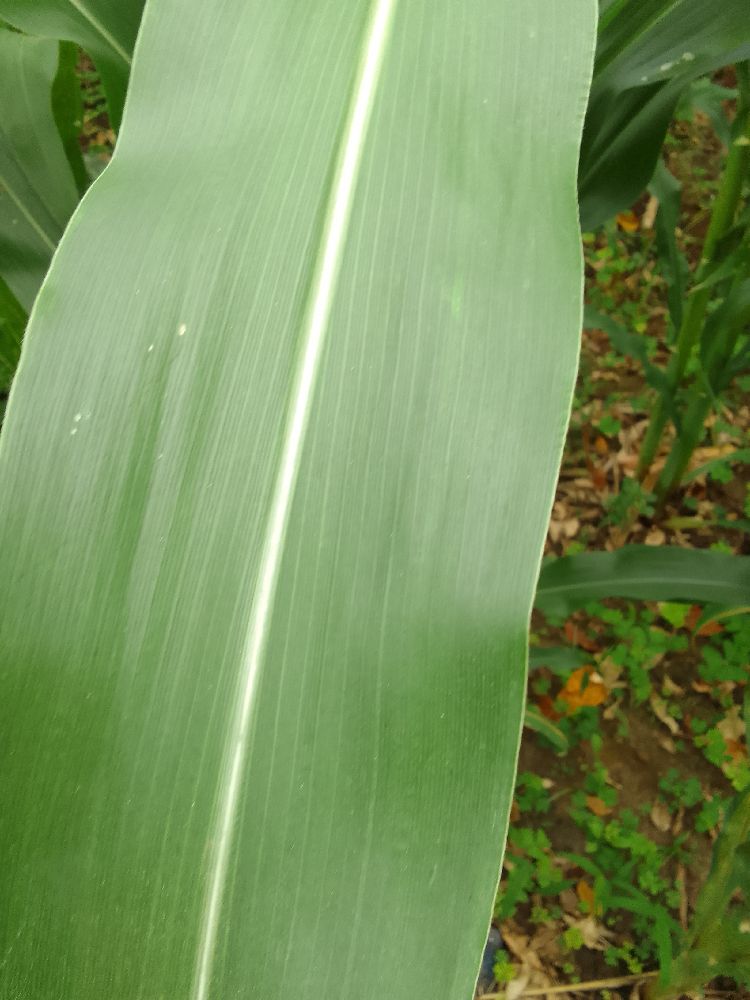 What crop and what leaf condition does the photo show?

maize, healthy
